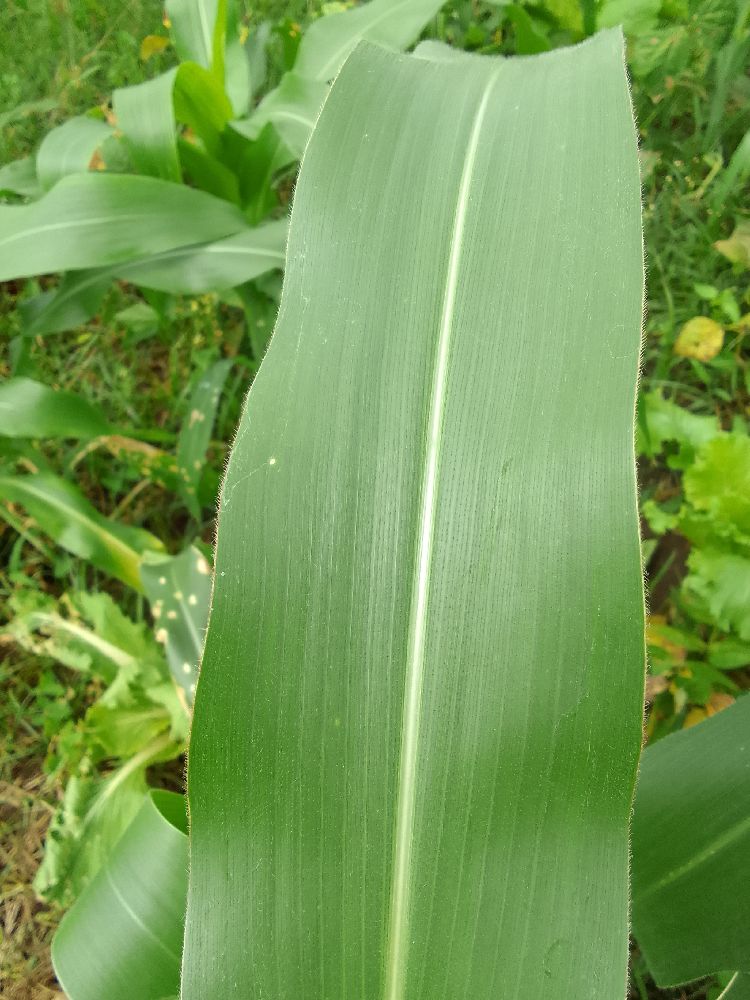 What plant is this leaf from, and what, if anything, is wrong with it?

maize, healthy
